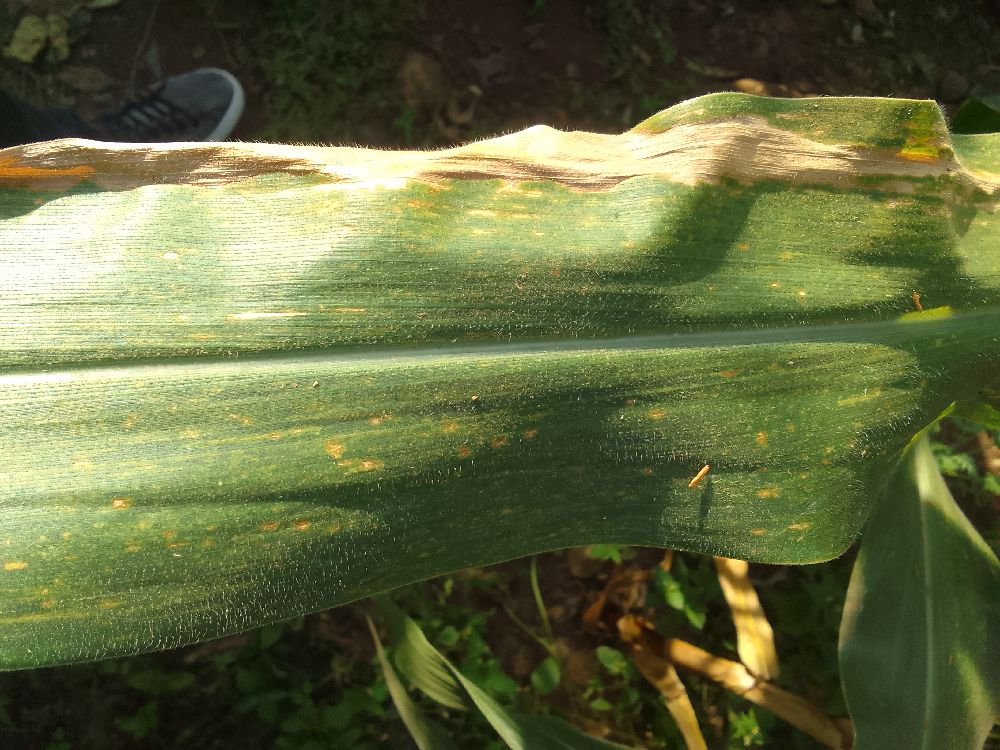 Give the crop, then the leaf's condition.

maize, maize lethal necrosis
